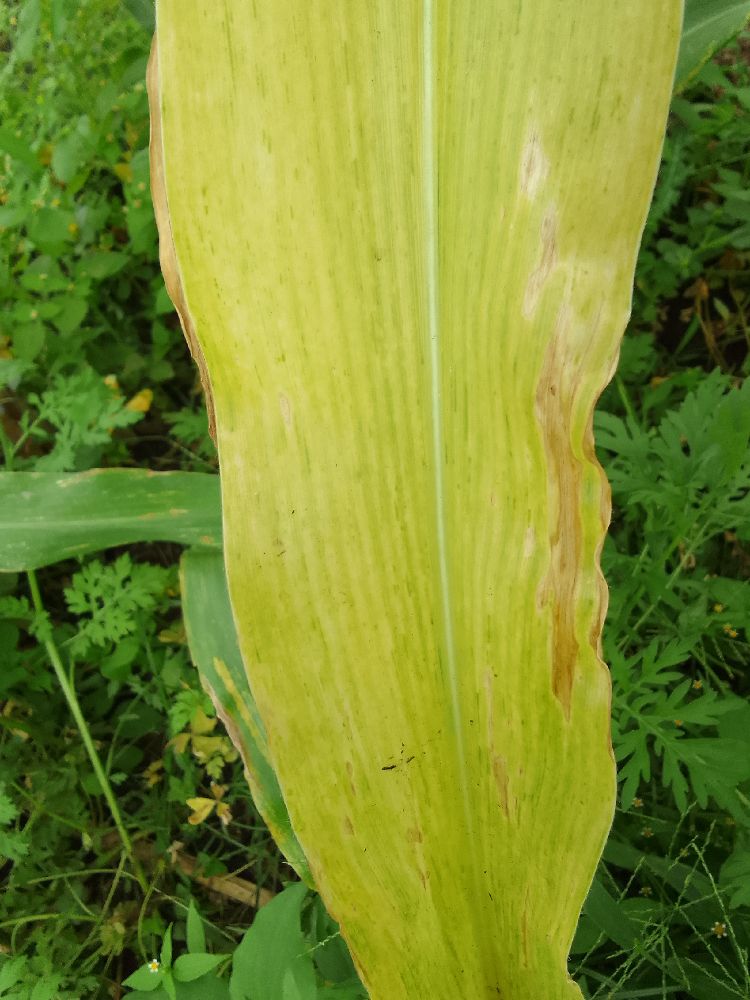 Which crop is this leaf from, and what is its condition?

maize, maize lethal necrosis
